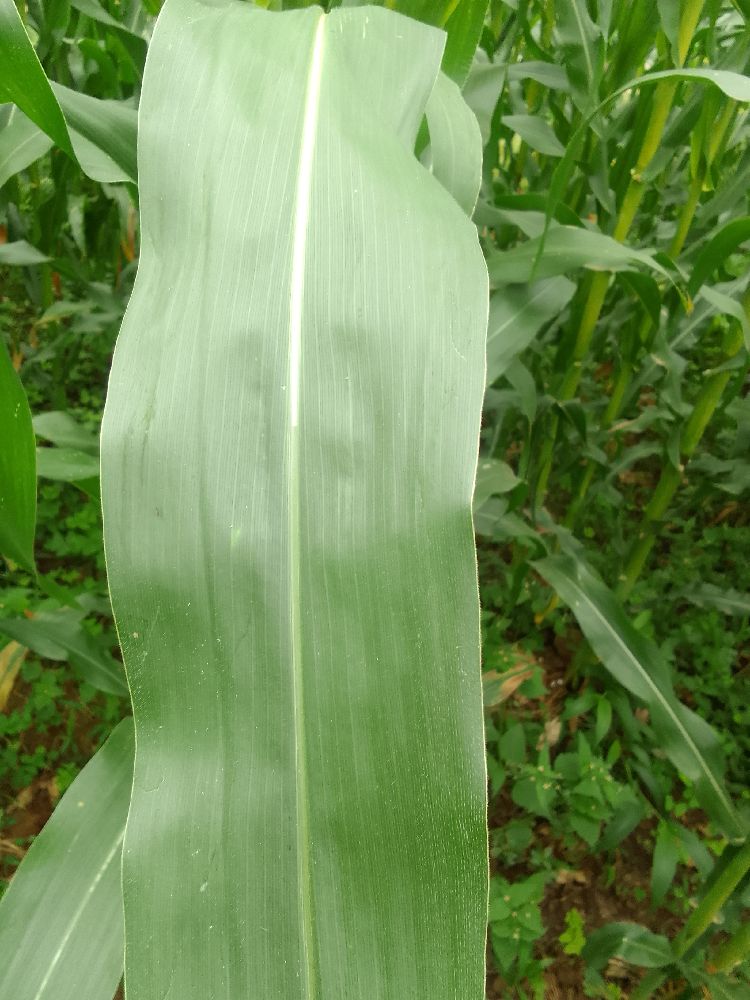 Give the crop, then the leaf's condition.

maize, healthy
